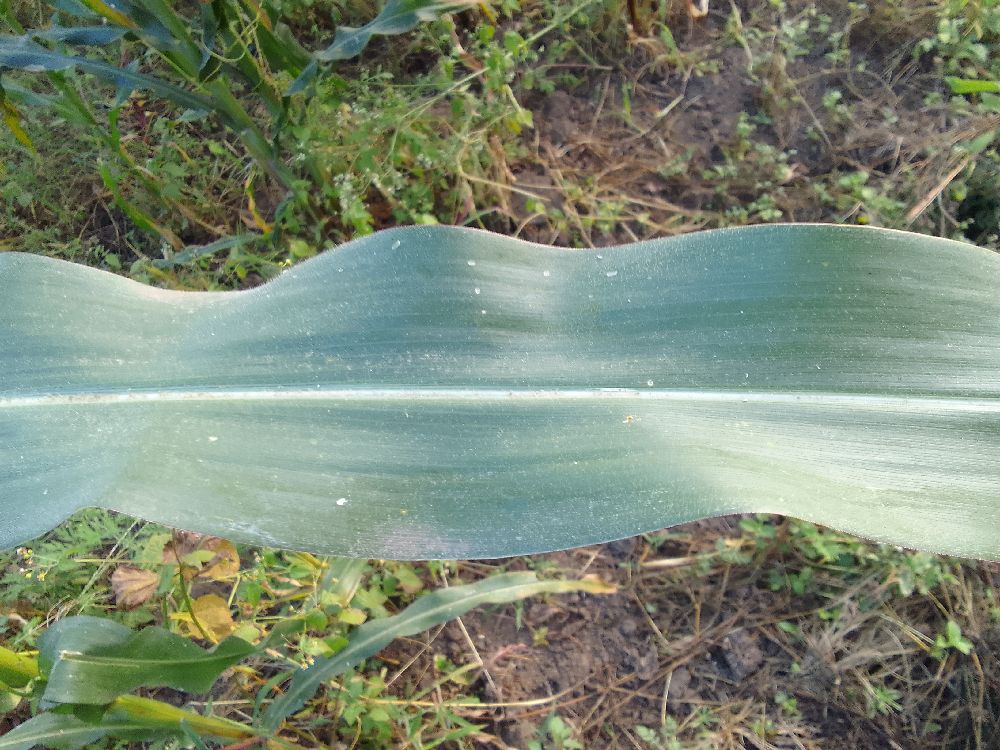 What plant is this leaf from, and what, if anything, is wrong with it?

maize, healthy
